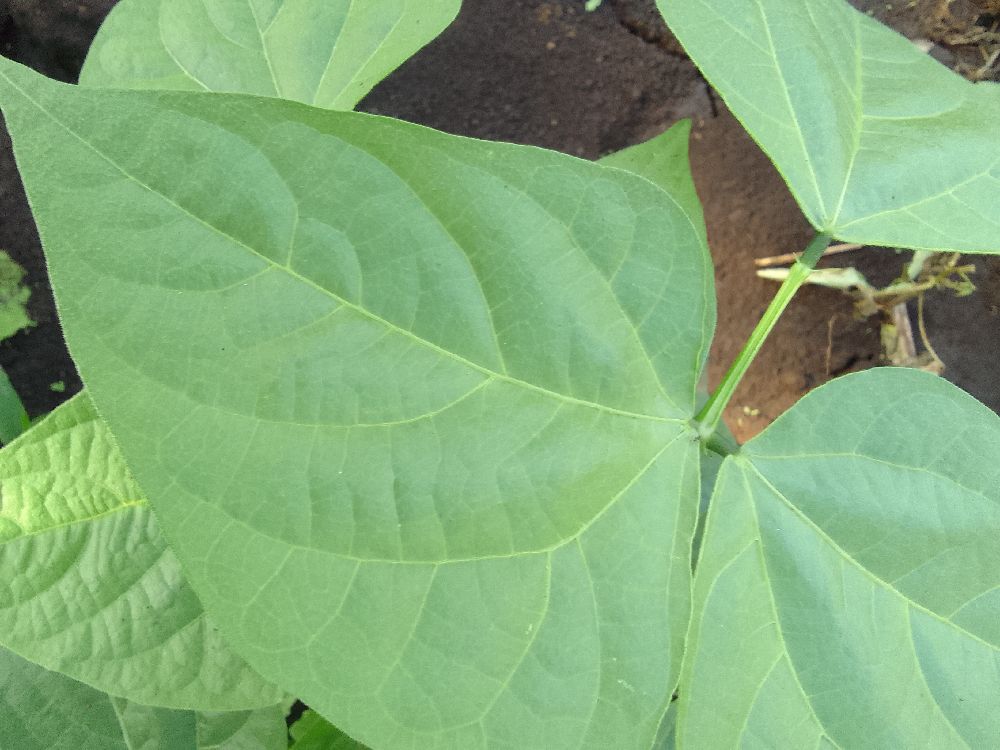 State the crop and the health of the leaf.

common bean, healthy
